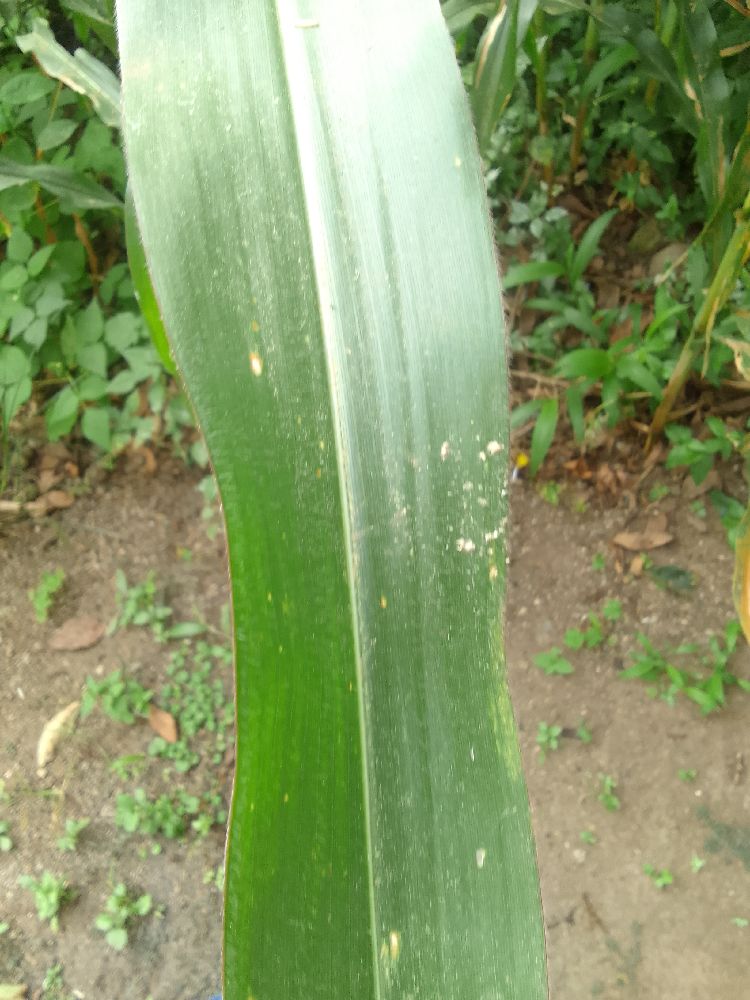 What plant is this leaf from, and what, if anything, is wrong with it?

maize, healthy
